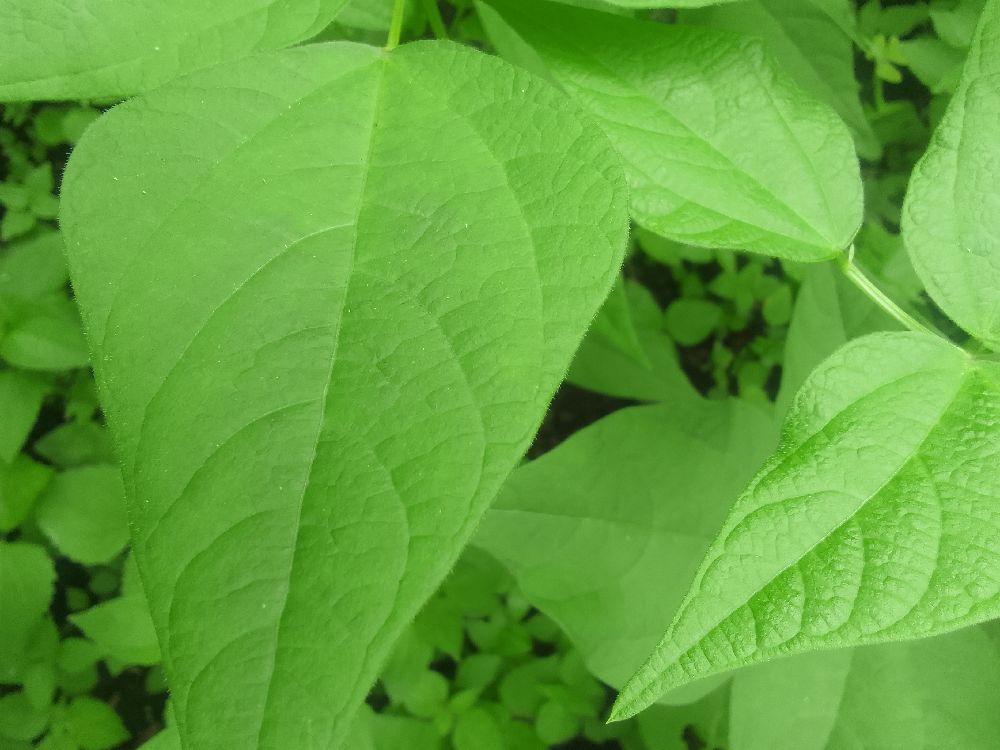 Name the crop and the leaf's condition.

common bean, healthy
